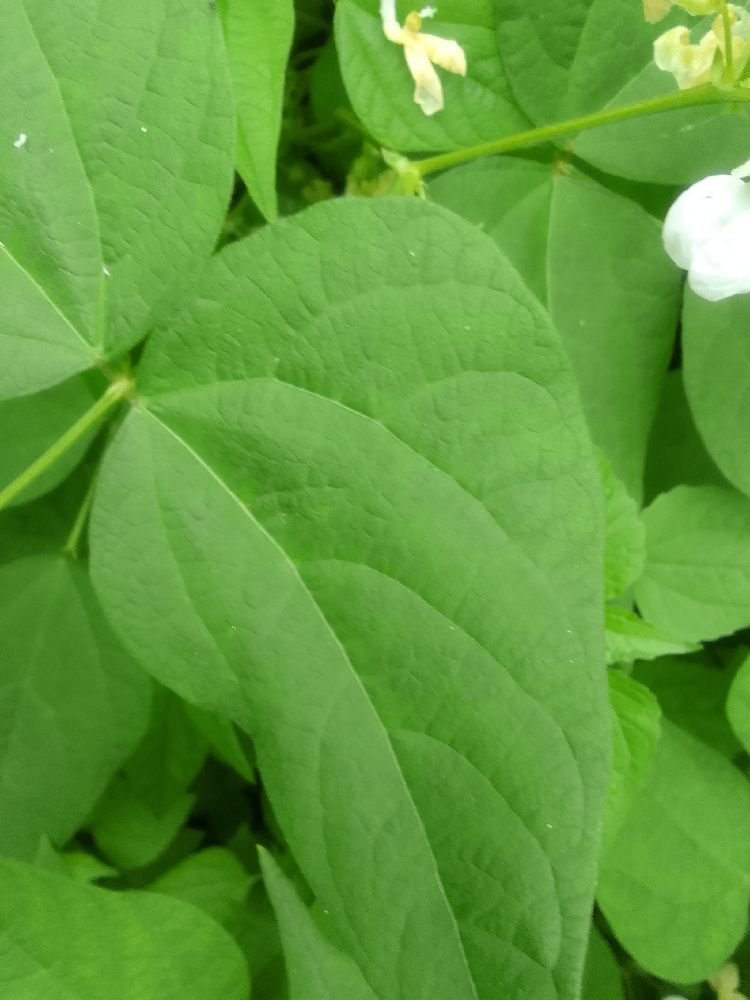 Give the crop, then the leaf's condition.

common bean, healthy
